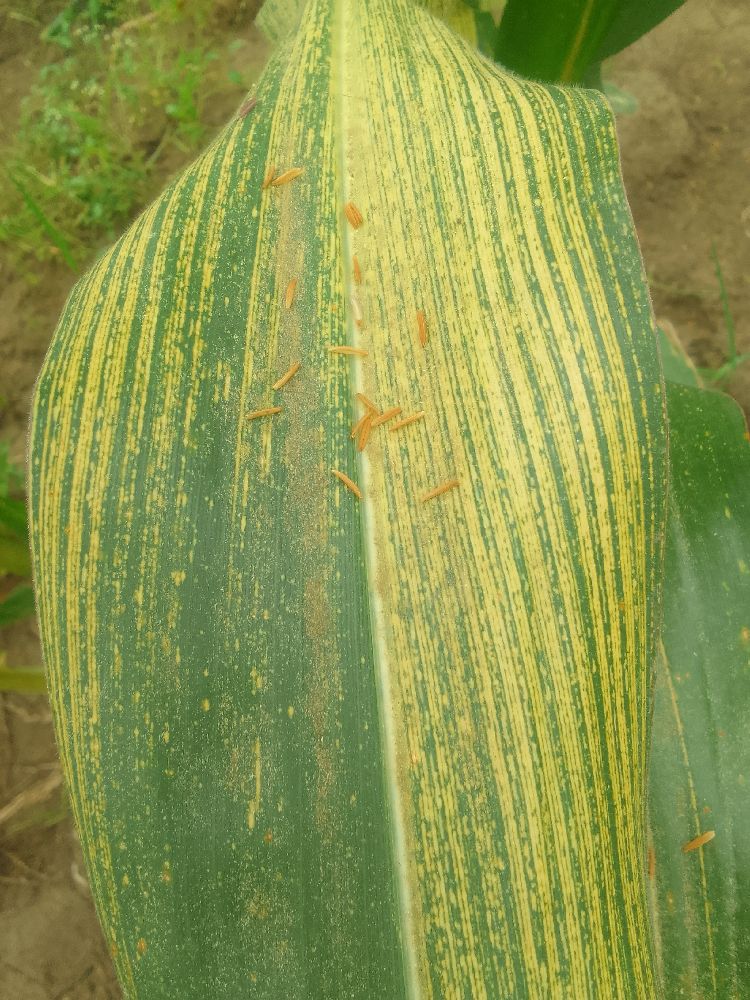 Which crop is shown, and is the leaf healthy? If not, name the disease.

maize, maize streak virus
